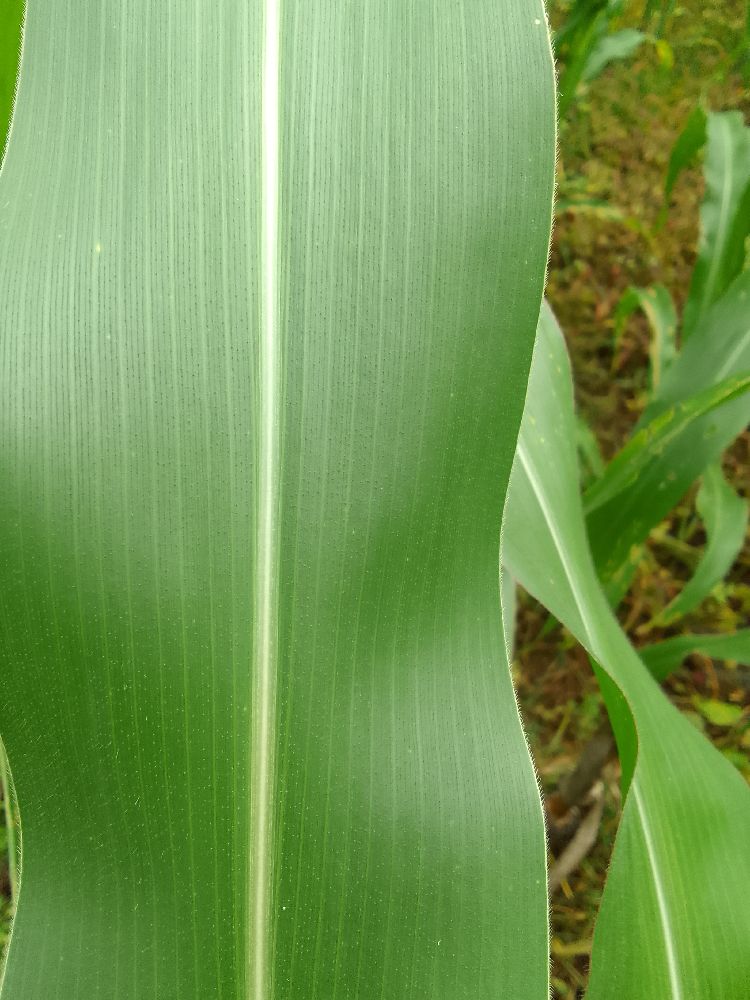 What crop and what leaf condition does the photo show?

maize, healthy
